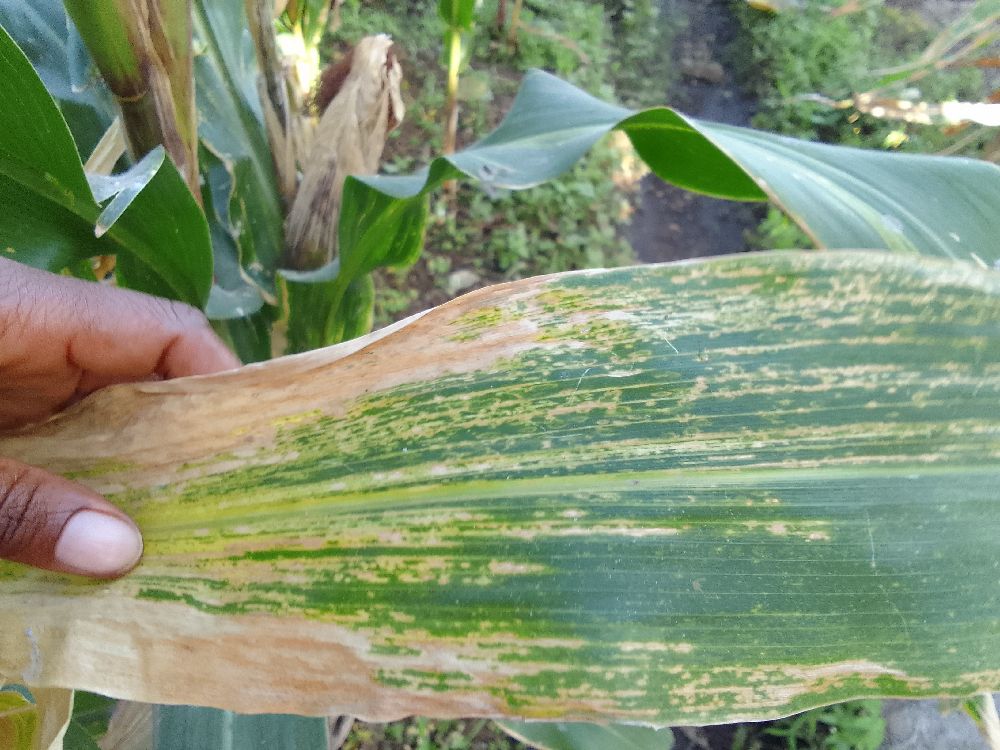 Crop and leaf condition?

maize, maize lethal necrosis
